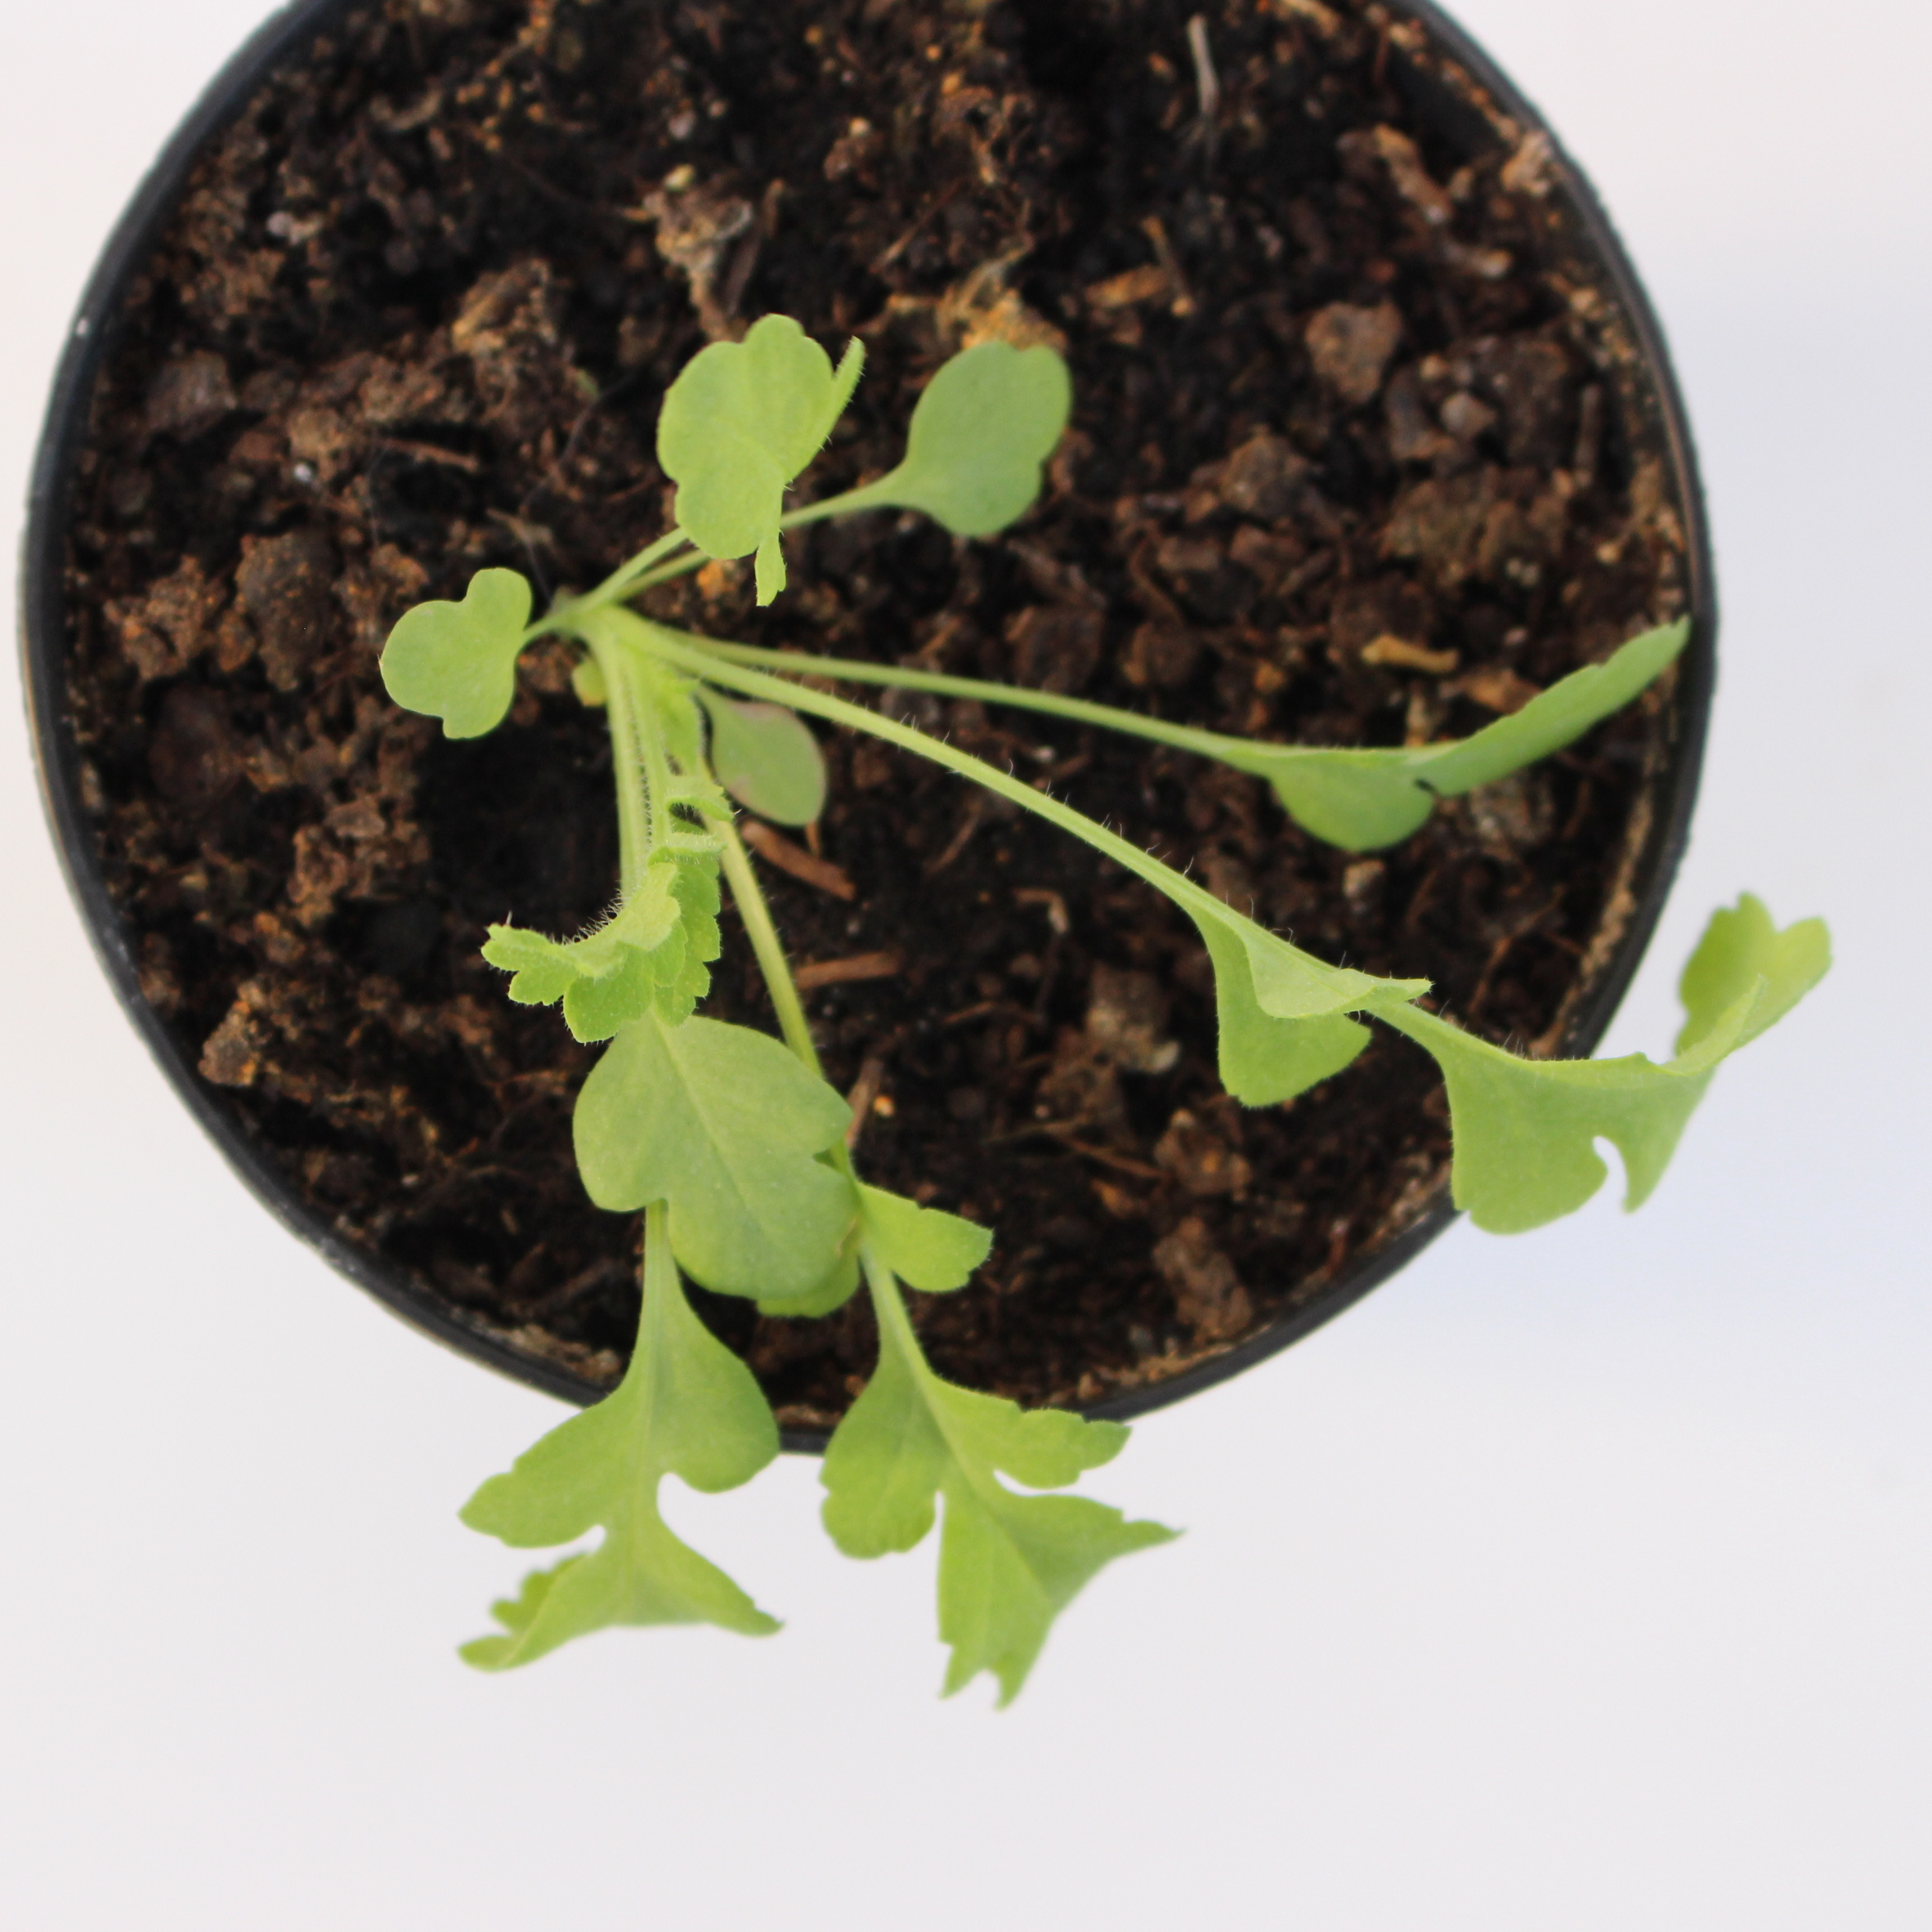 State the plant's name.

Papaver rhoeas
